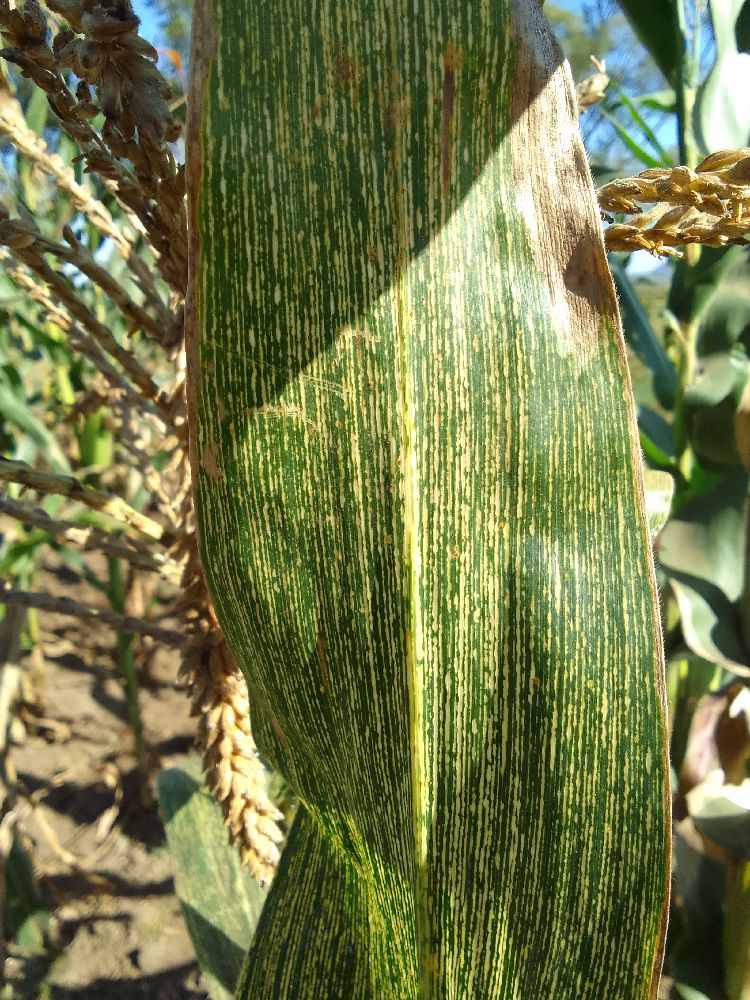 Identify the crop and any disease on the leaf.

maize, maize streak virus
